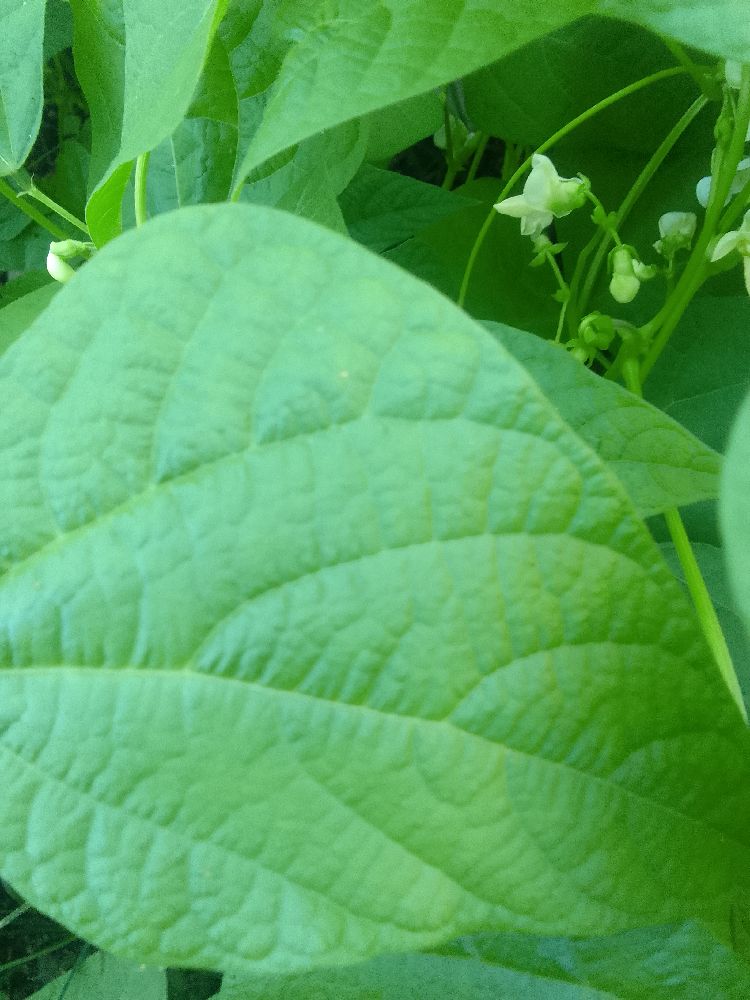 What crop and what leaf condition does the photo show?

common bean, healthy
